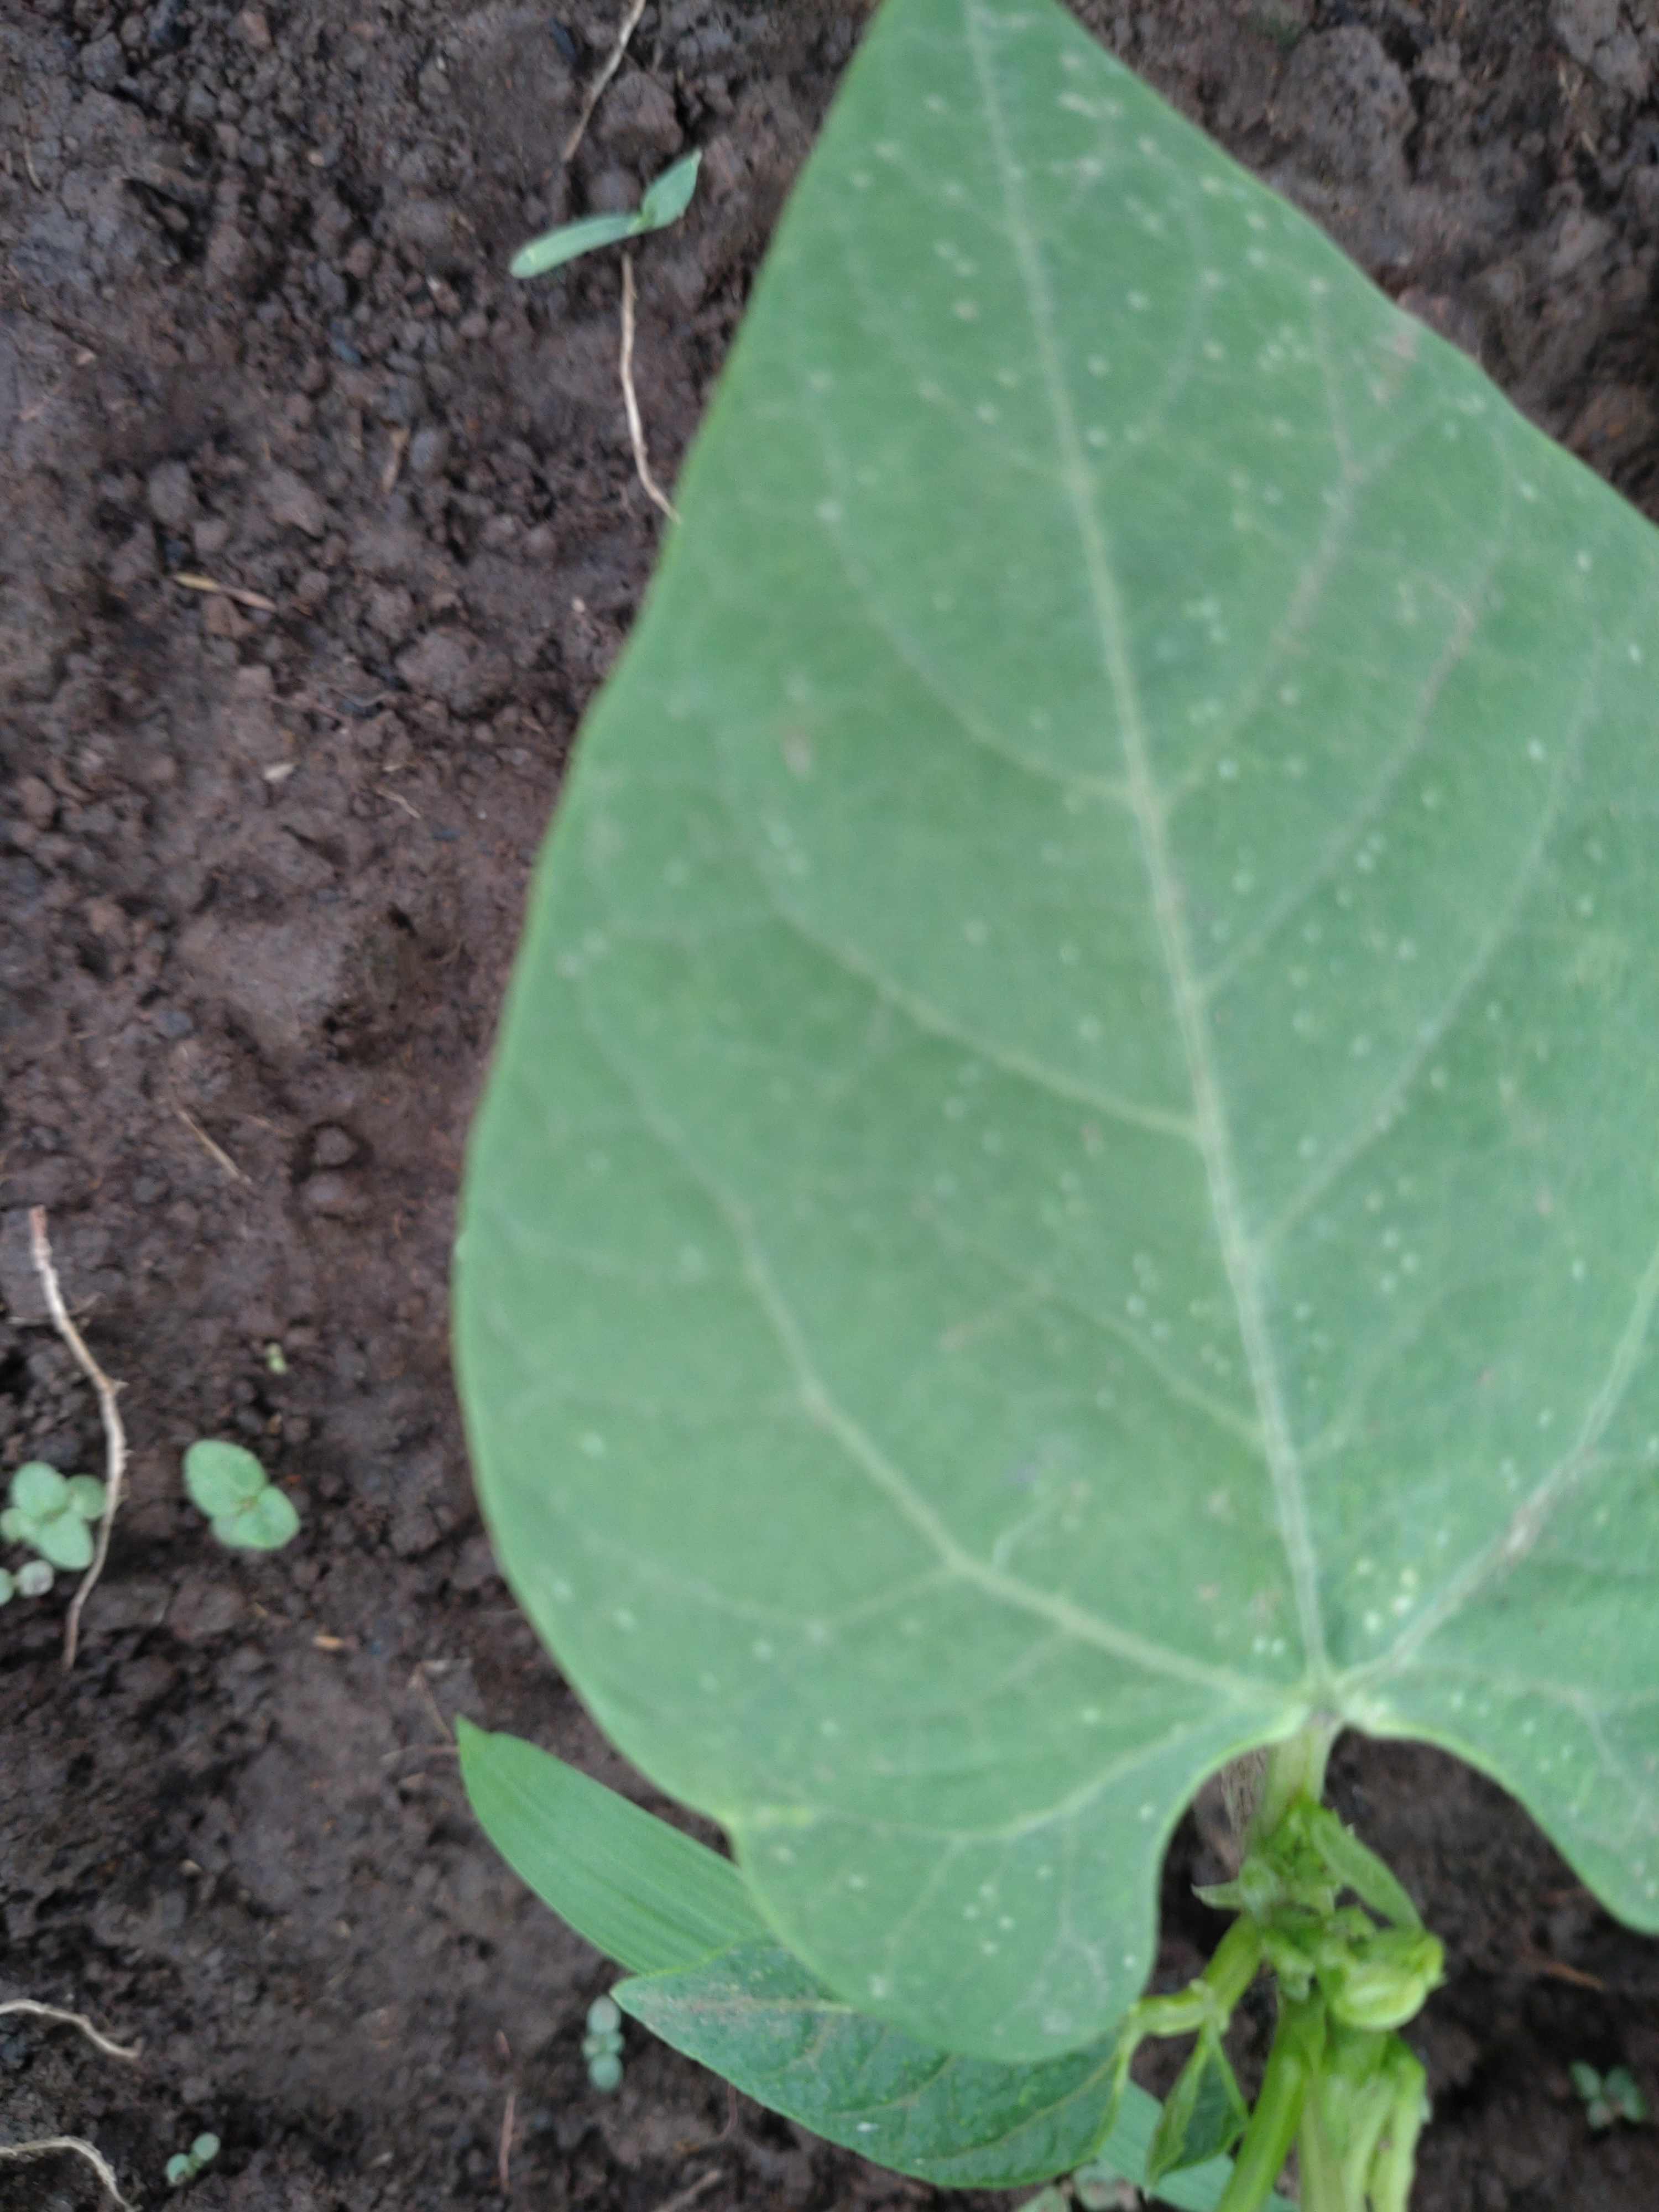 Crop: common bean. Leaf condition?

healthy
